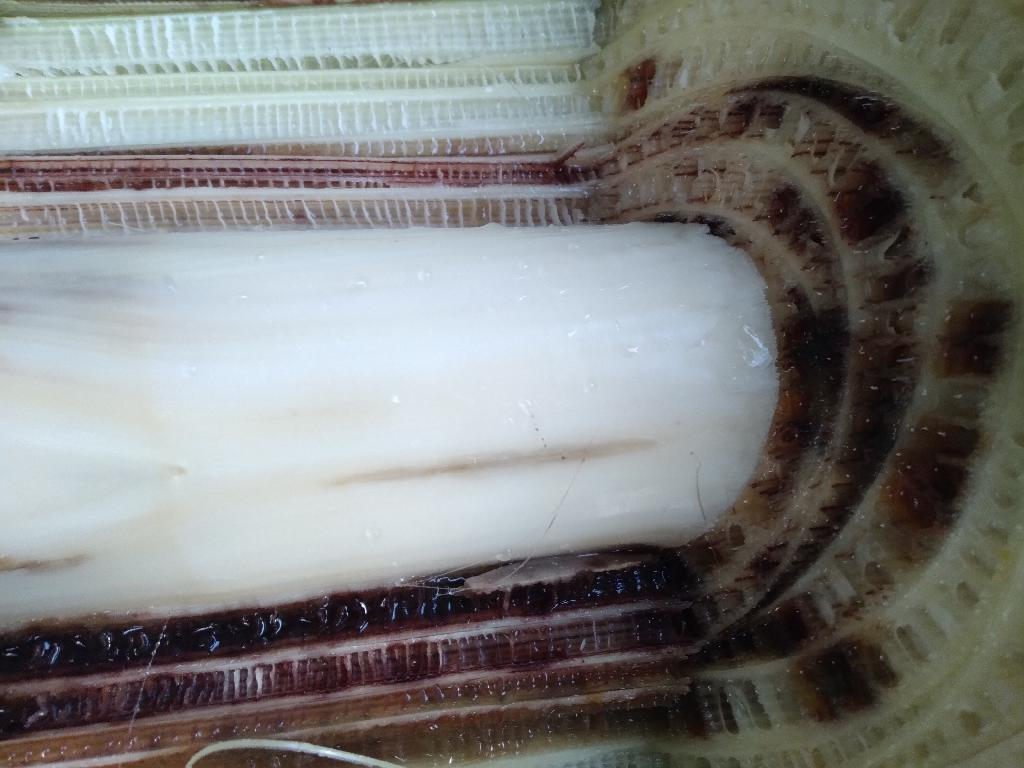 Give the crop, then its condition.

banana, fusarium wilt race 1
